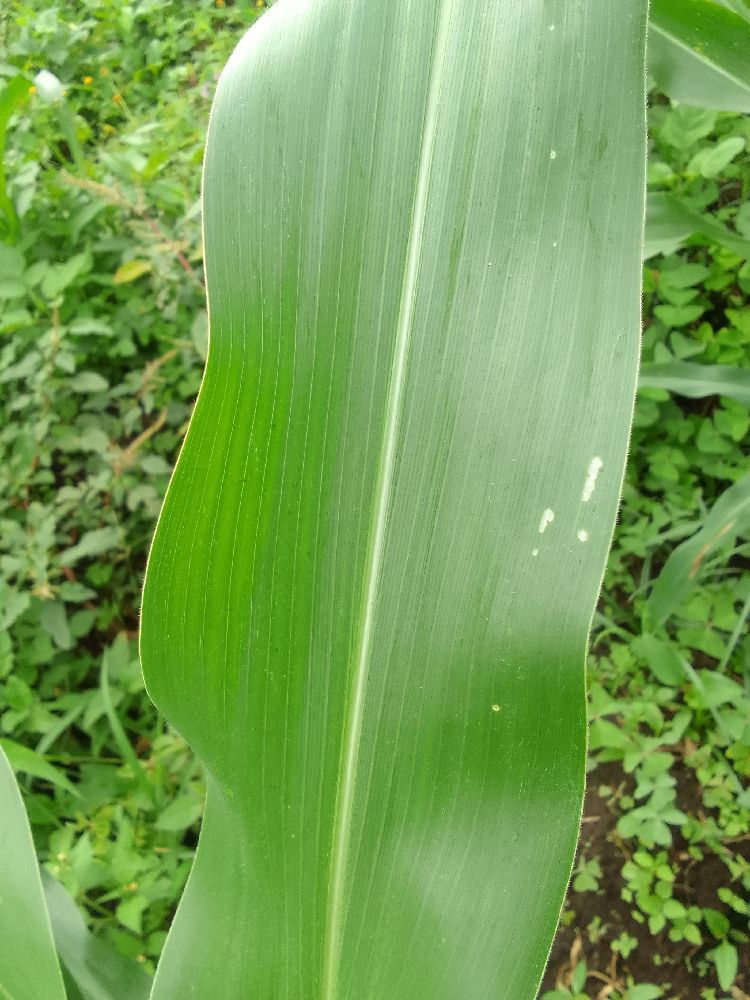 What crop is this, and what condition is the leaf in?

maize, healthy
